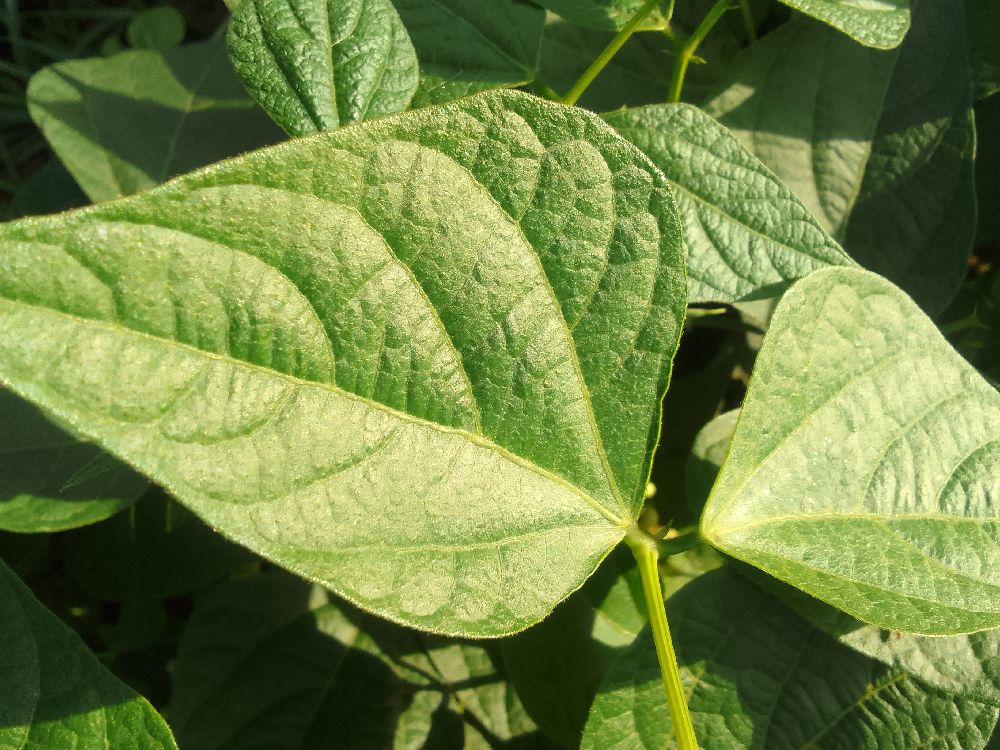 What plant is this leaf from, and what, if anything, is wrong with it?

common bean, healthy
